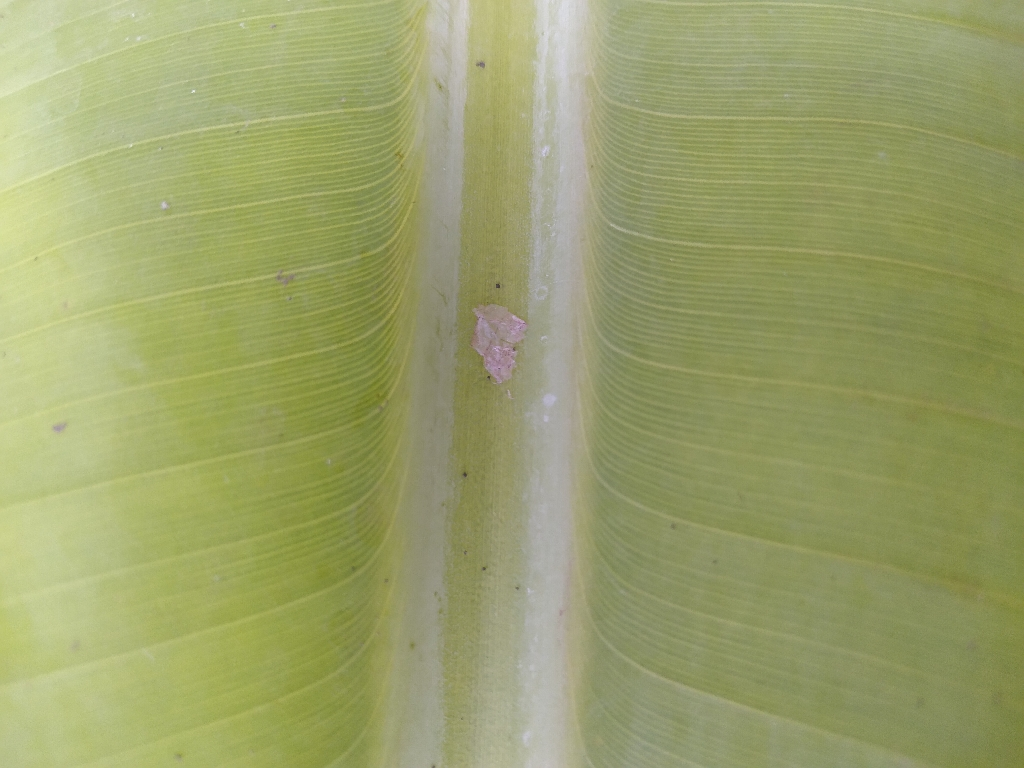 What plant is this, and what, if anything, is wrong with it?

banana, healthy
